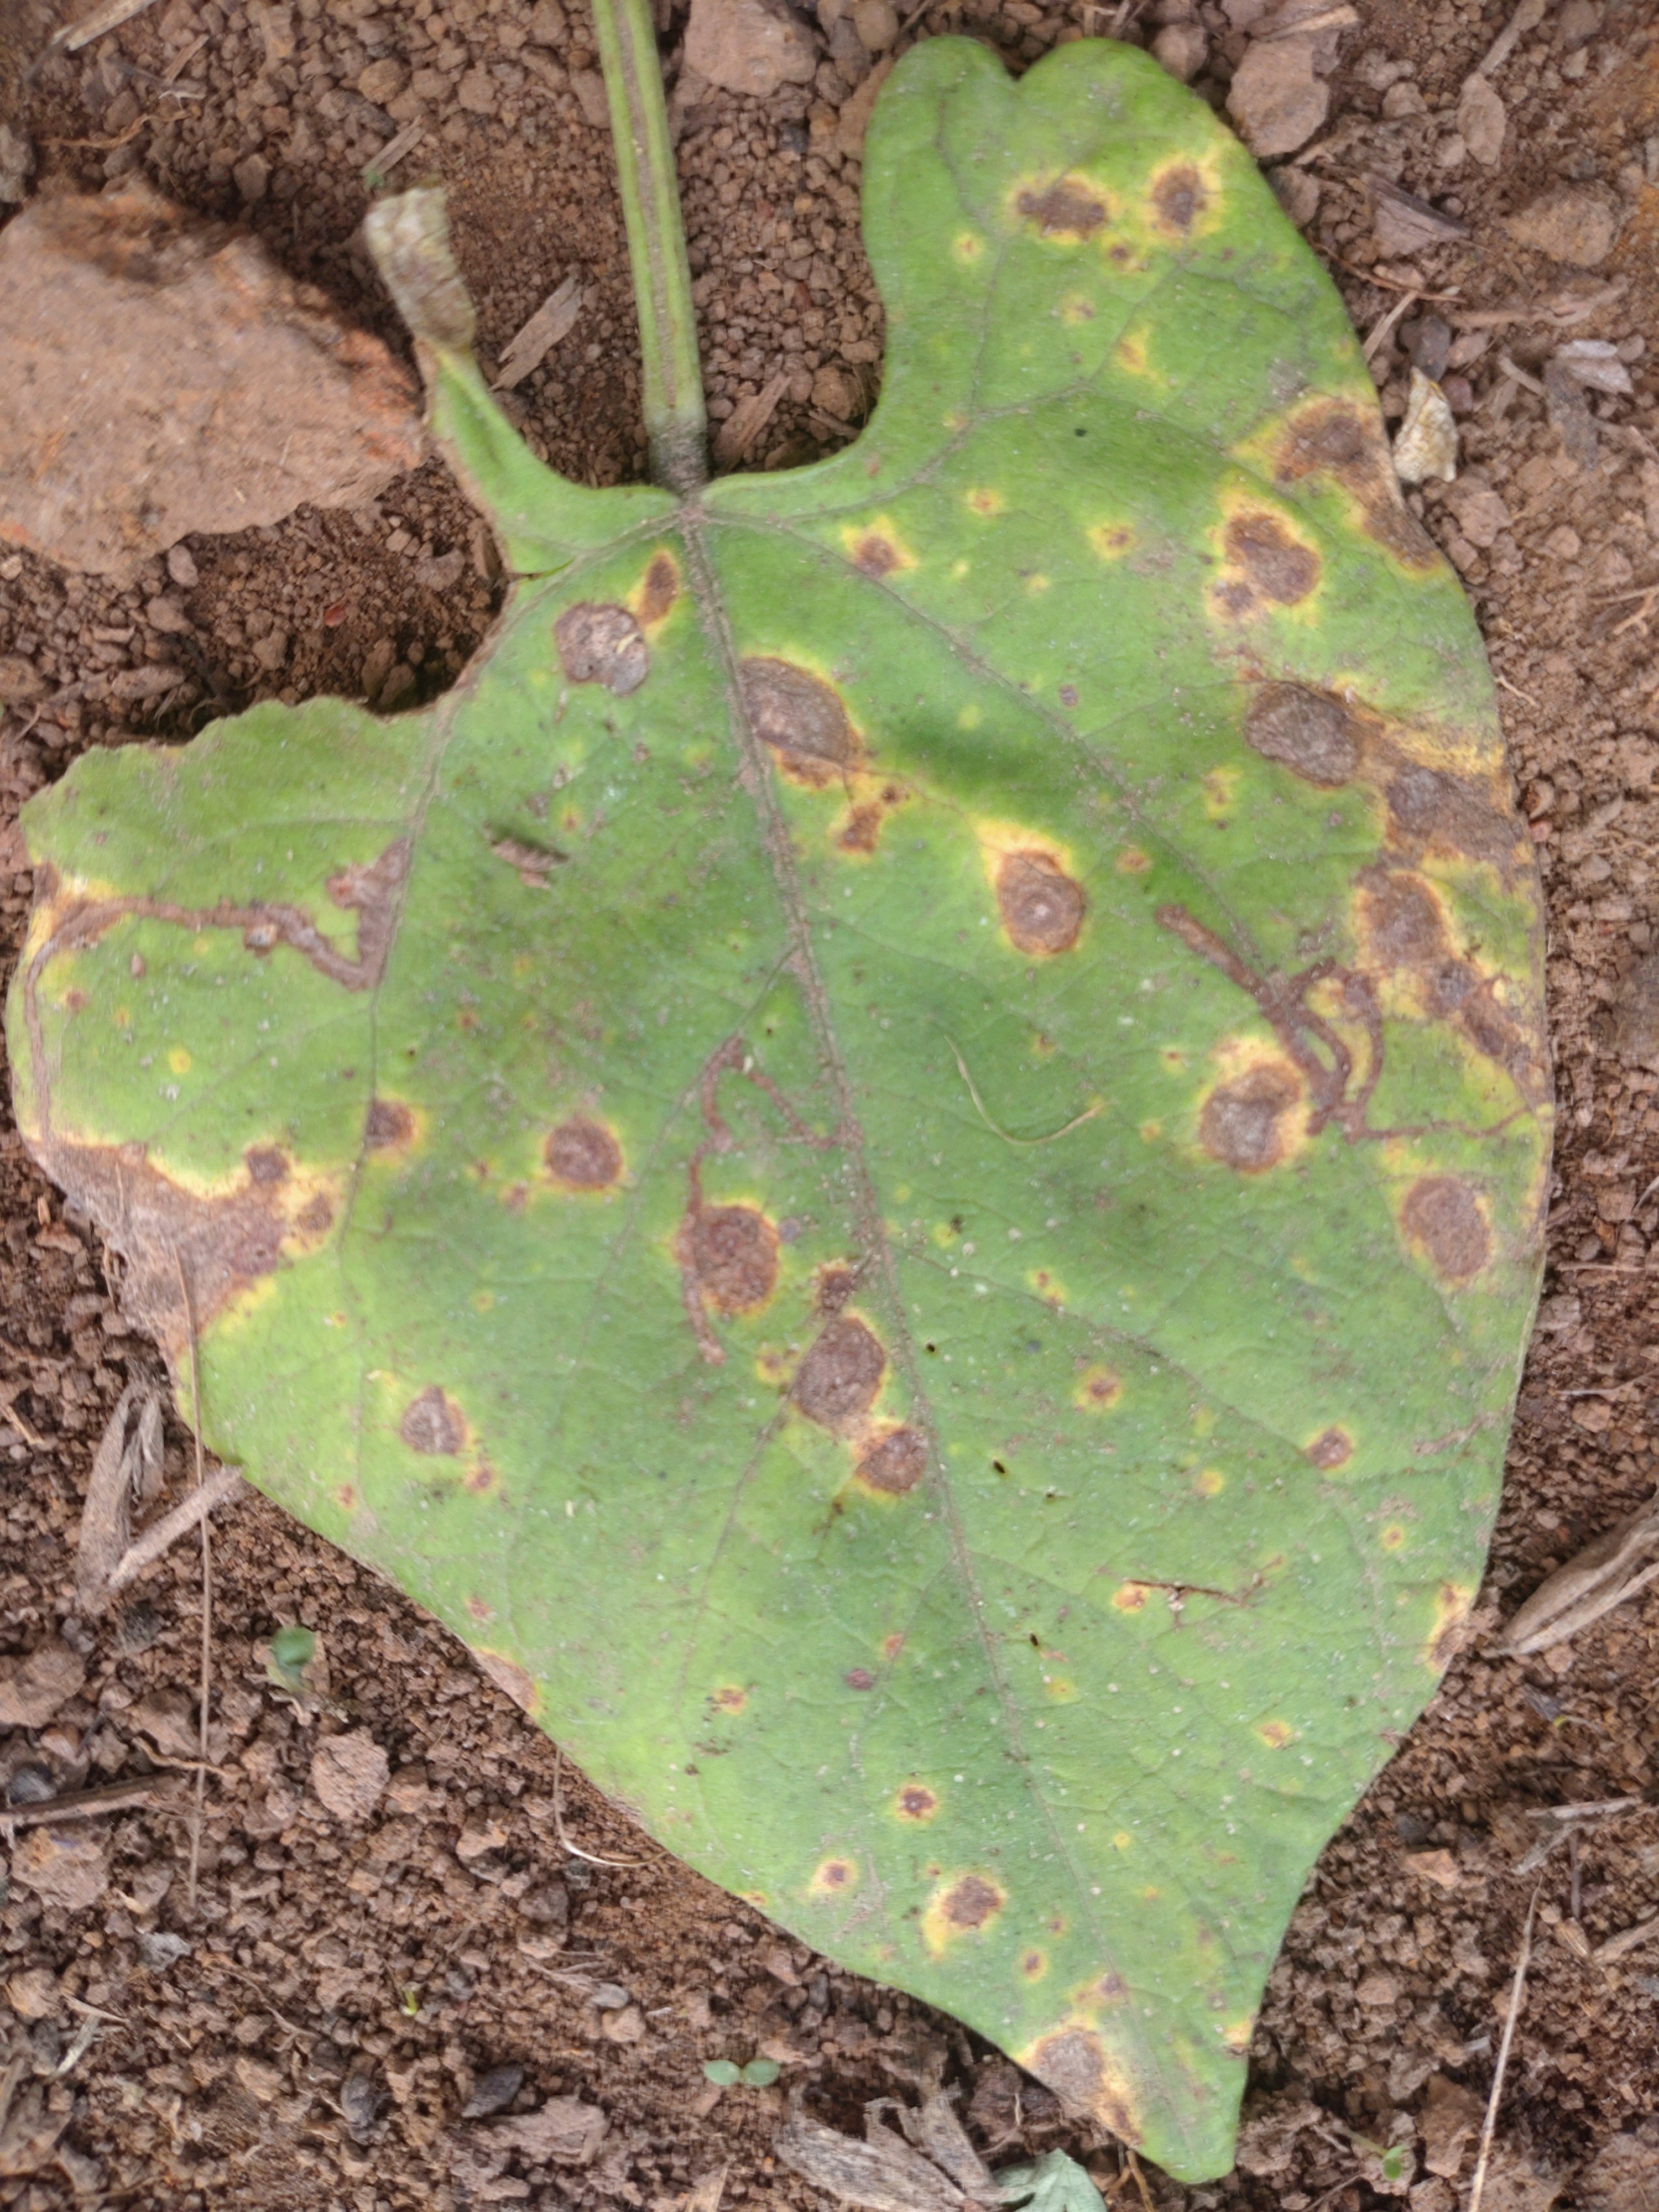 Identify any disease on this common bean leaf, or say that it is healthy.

rust
